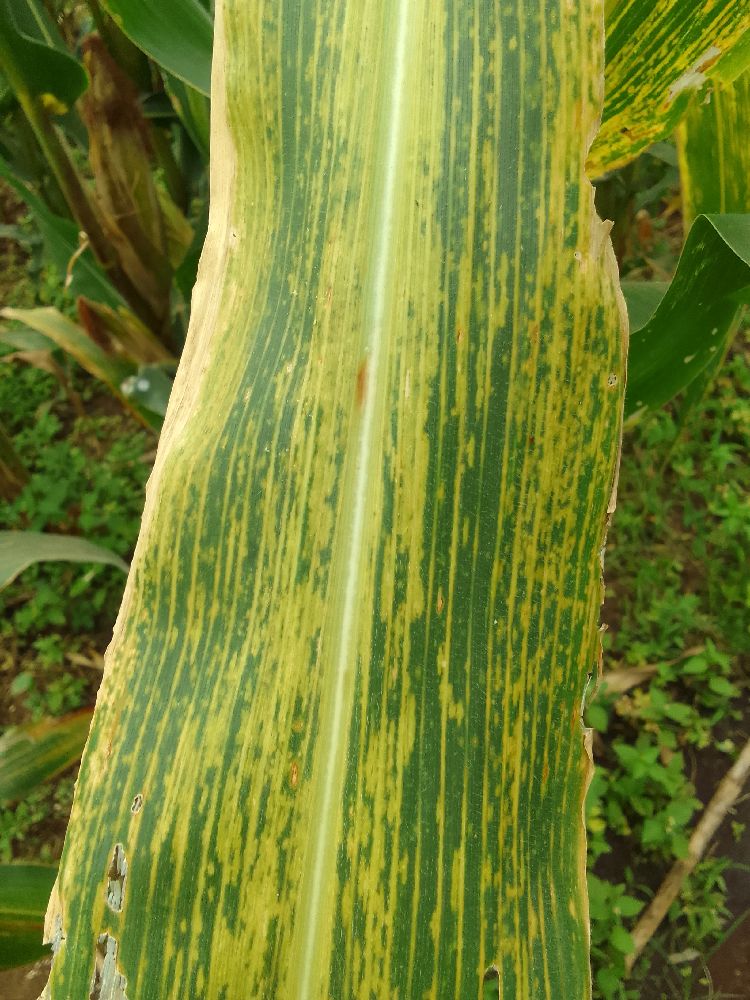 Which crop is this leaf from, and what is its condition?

maize, maize lethal necrosis
